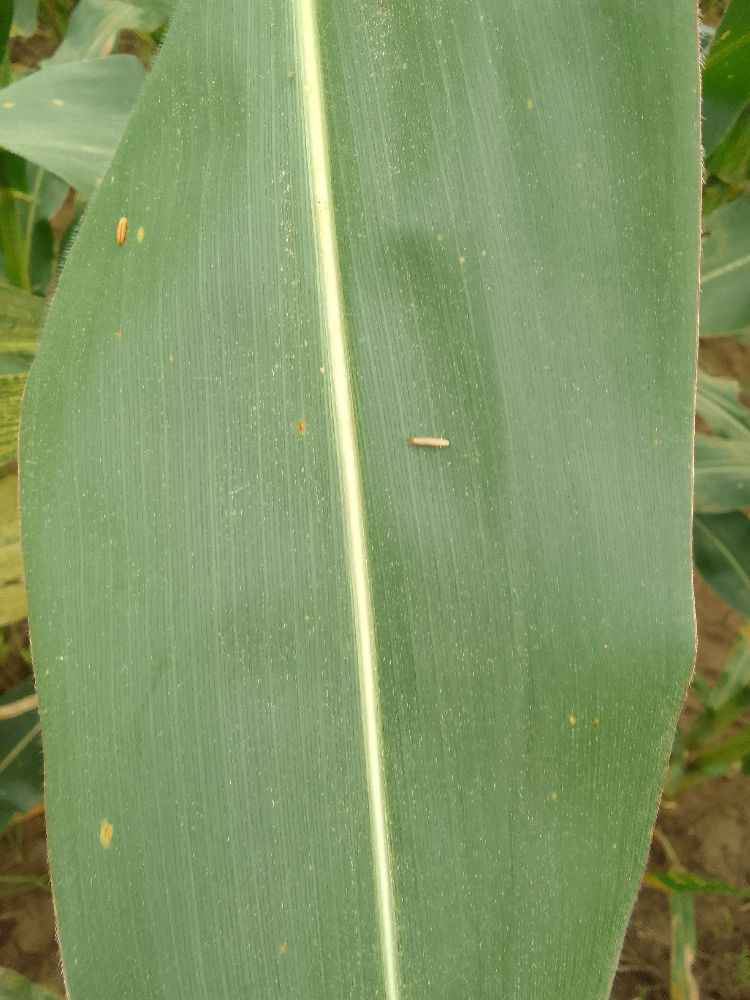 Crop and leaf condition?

maize, healthy
